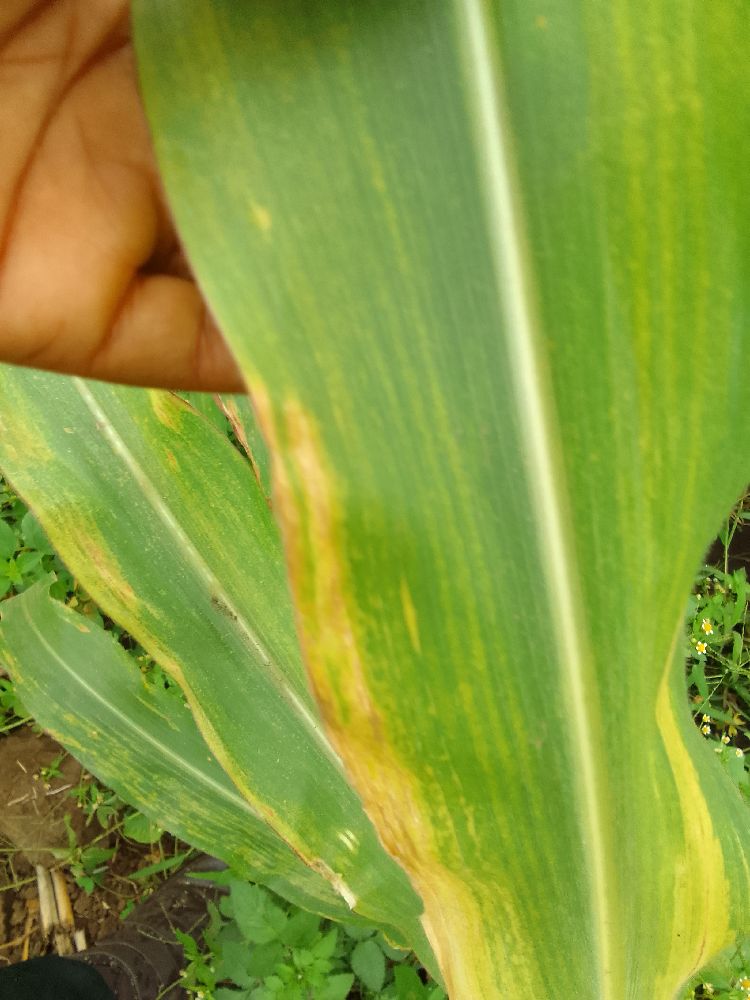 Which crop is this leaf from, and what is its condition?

maize, maize lethal necrosis
